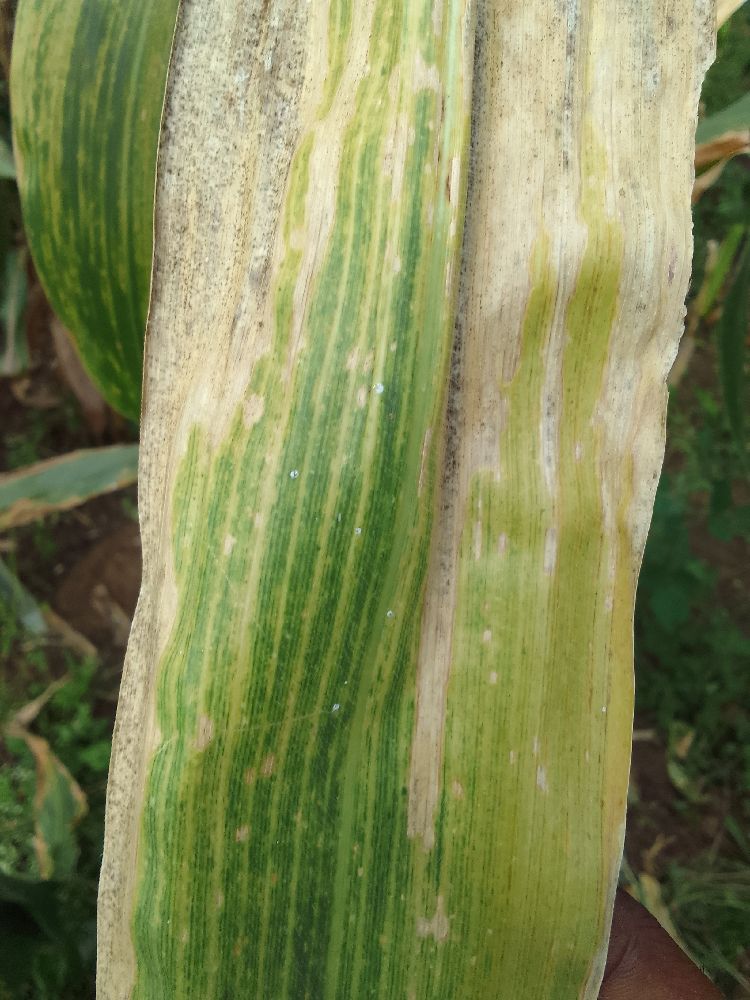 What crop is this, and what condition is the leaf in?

maize, maize lethal necrosis
